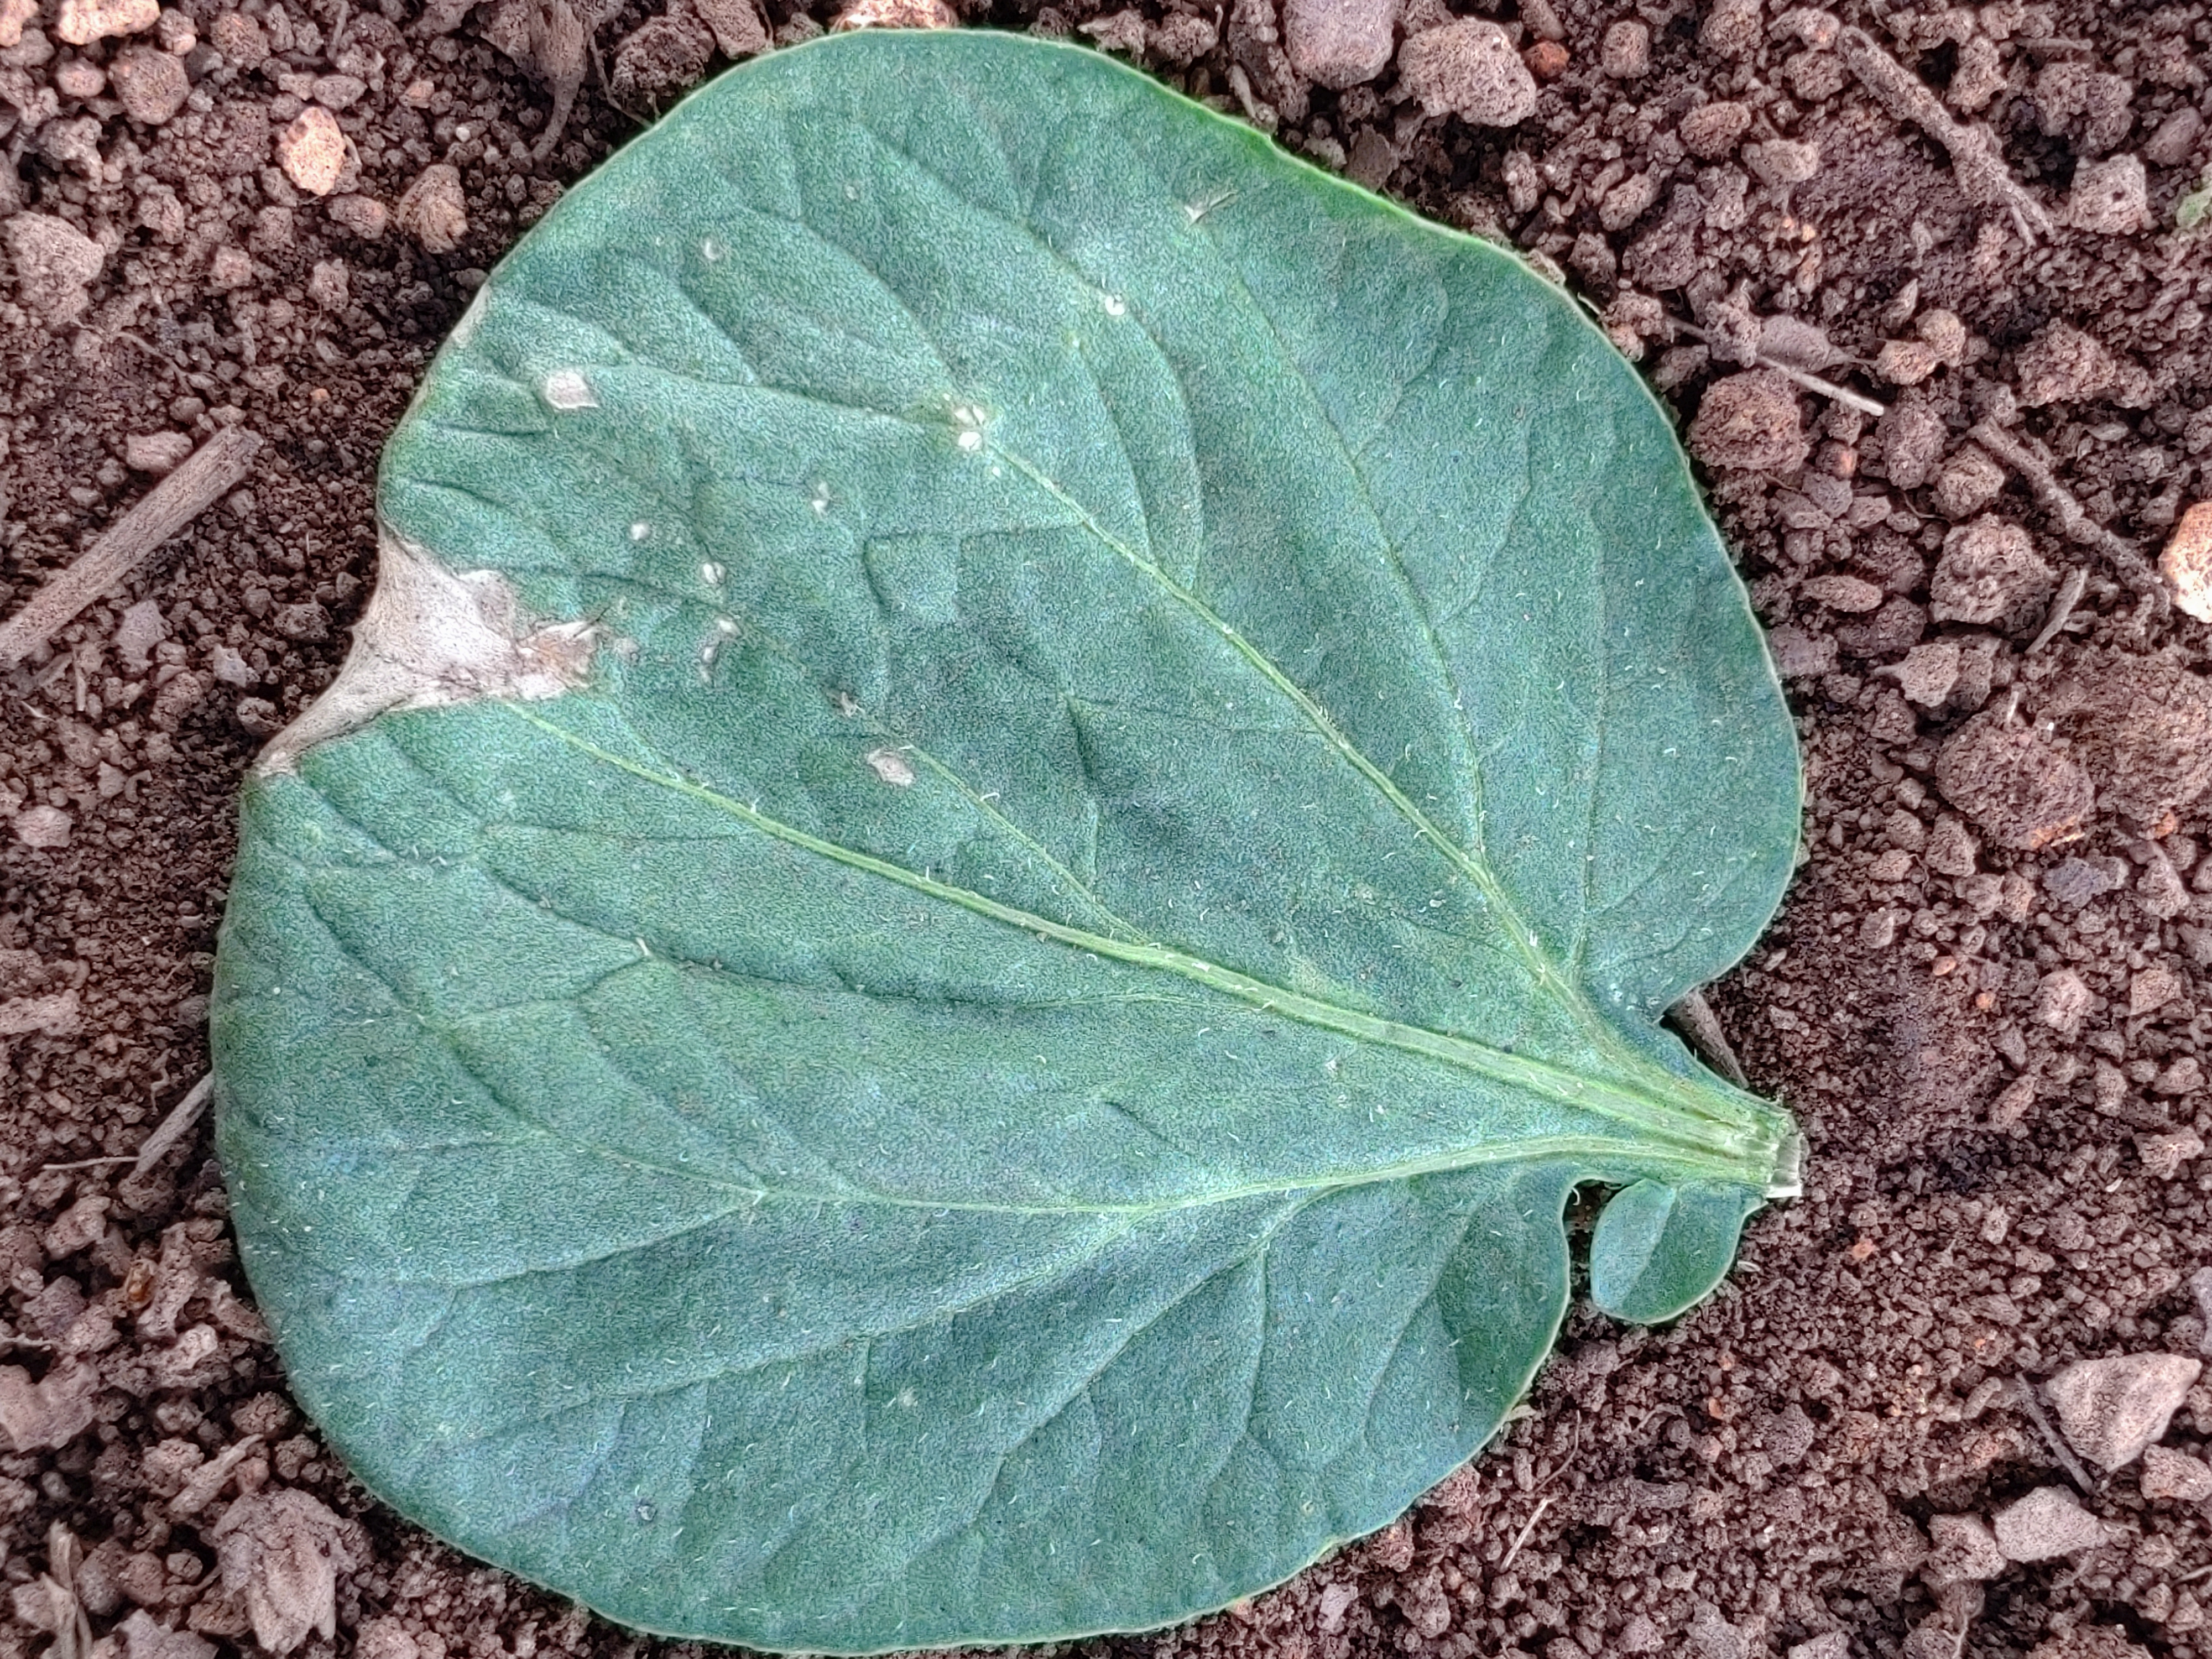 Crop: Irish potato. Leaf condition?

early blight
